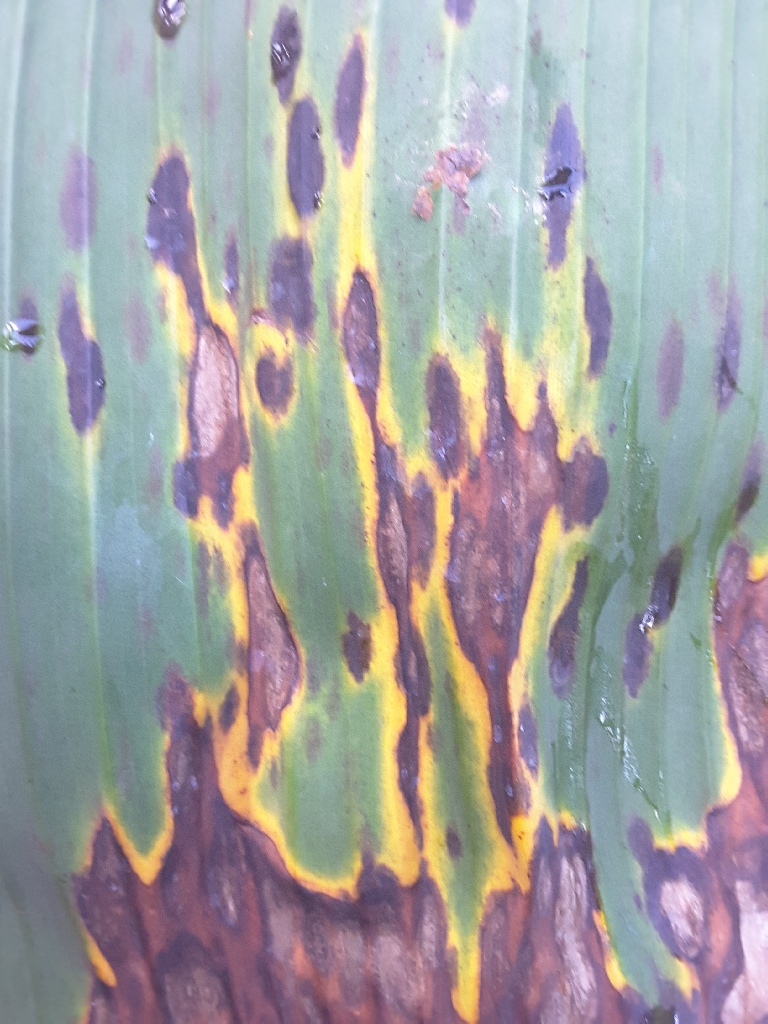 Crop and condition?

banana, black sigatoka
